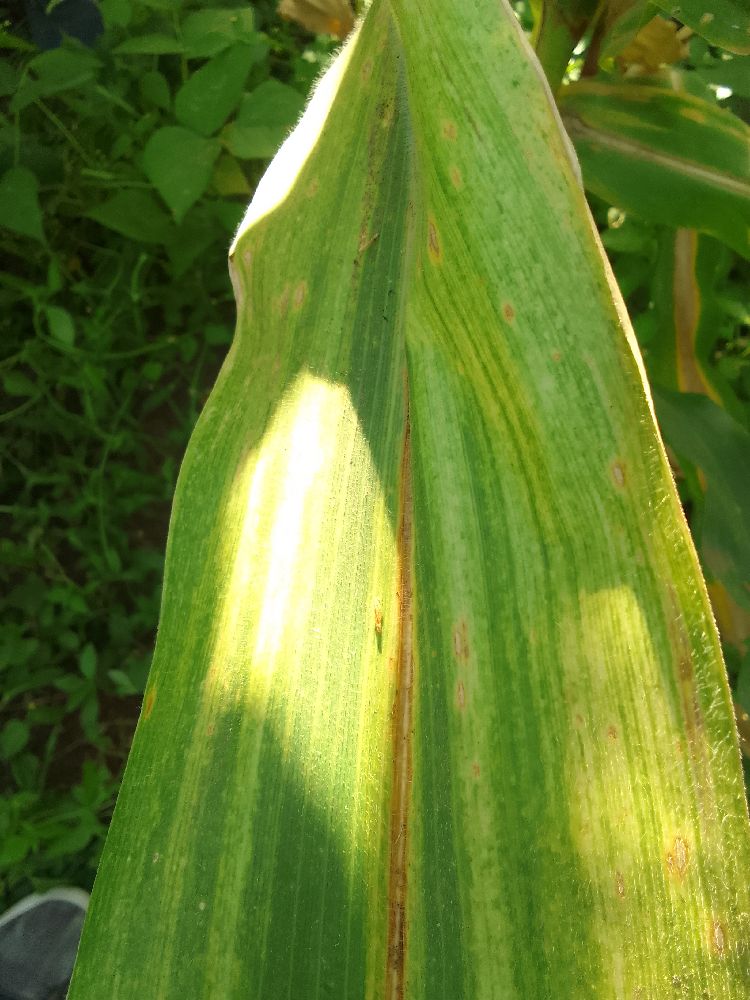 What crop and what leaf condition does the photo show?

maize, maize lethal necrosis
